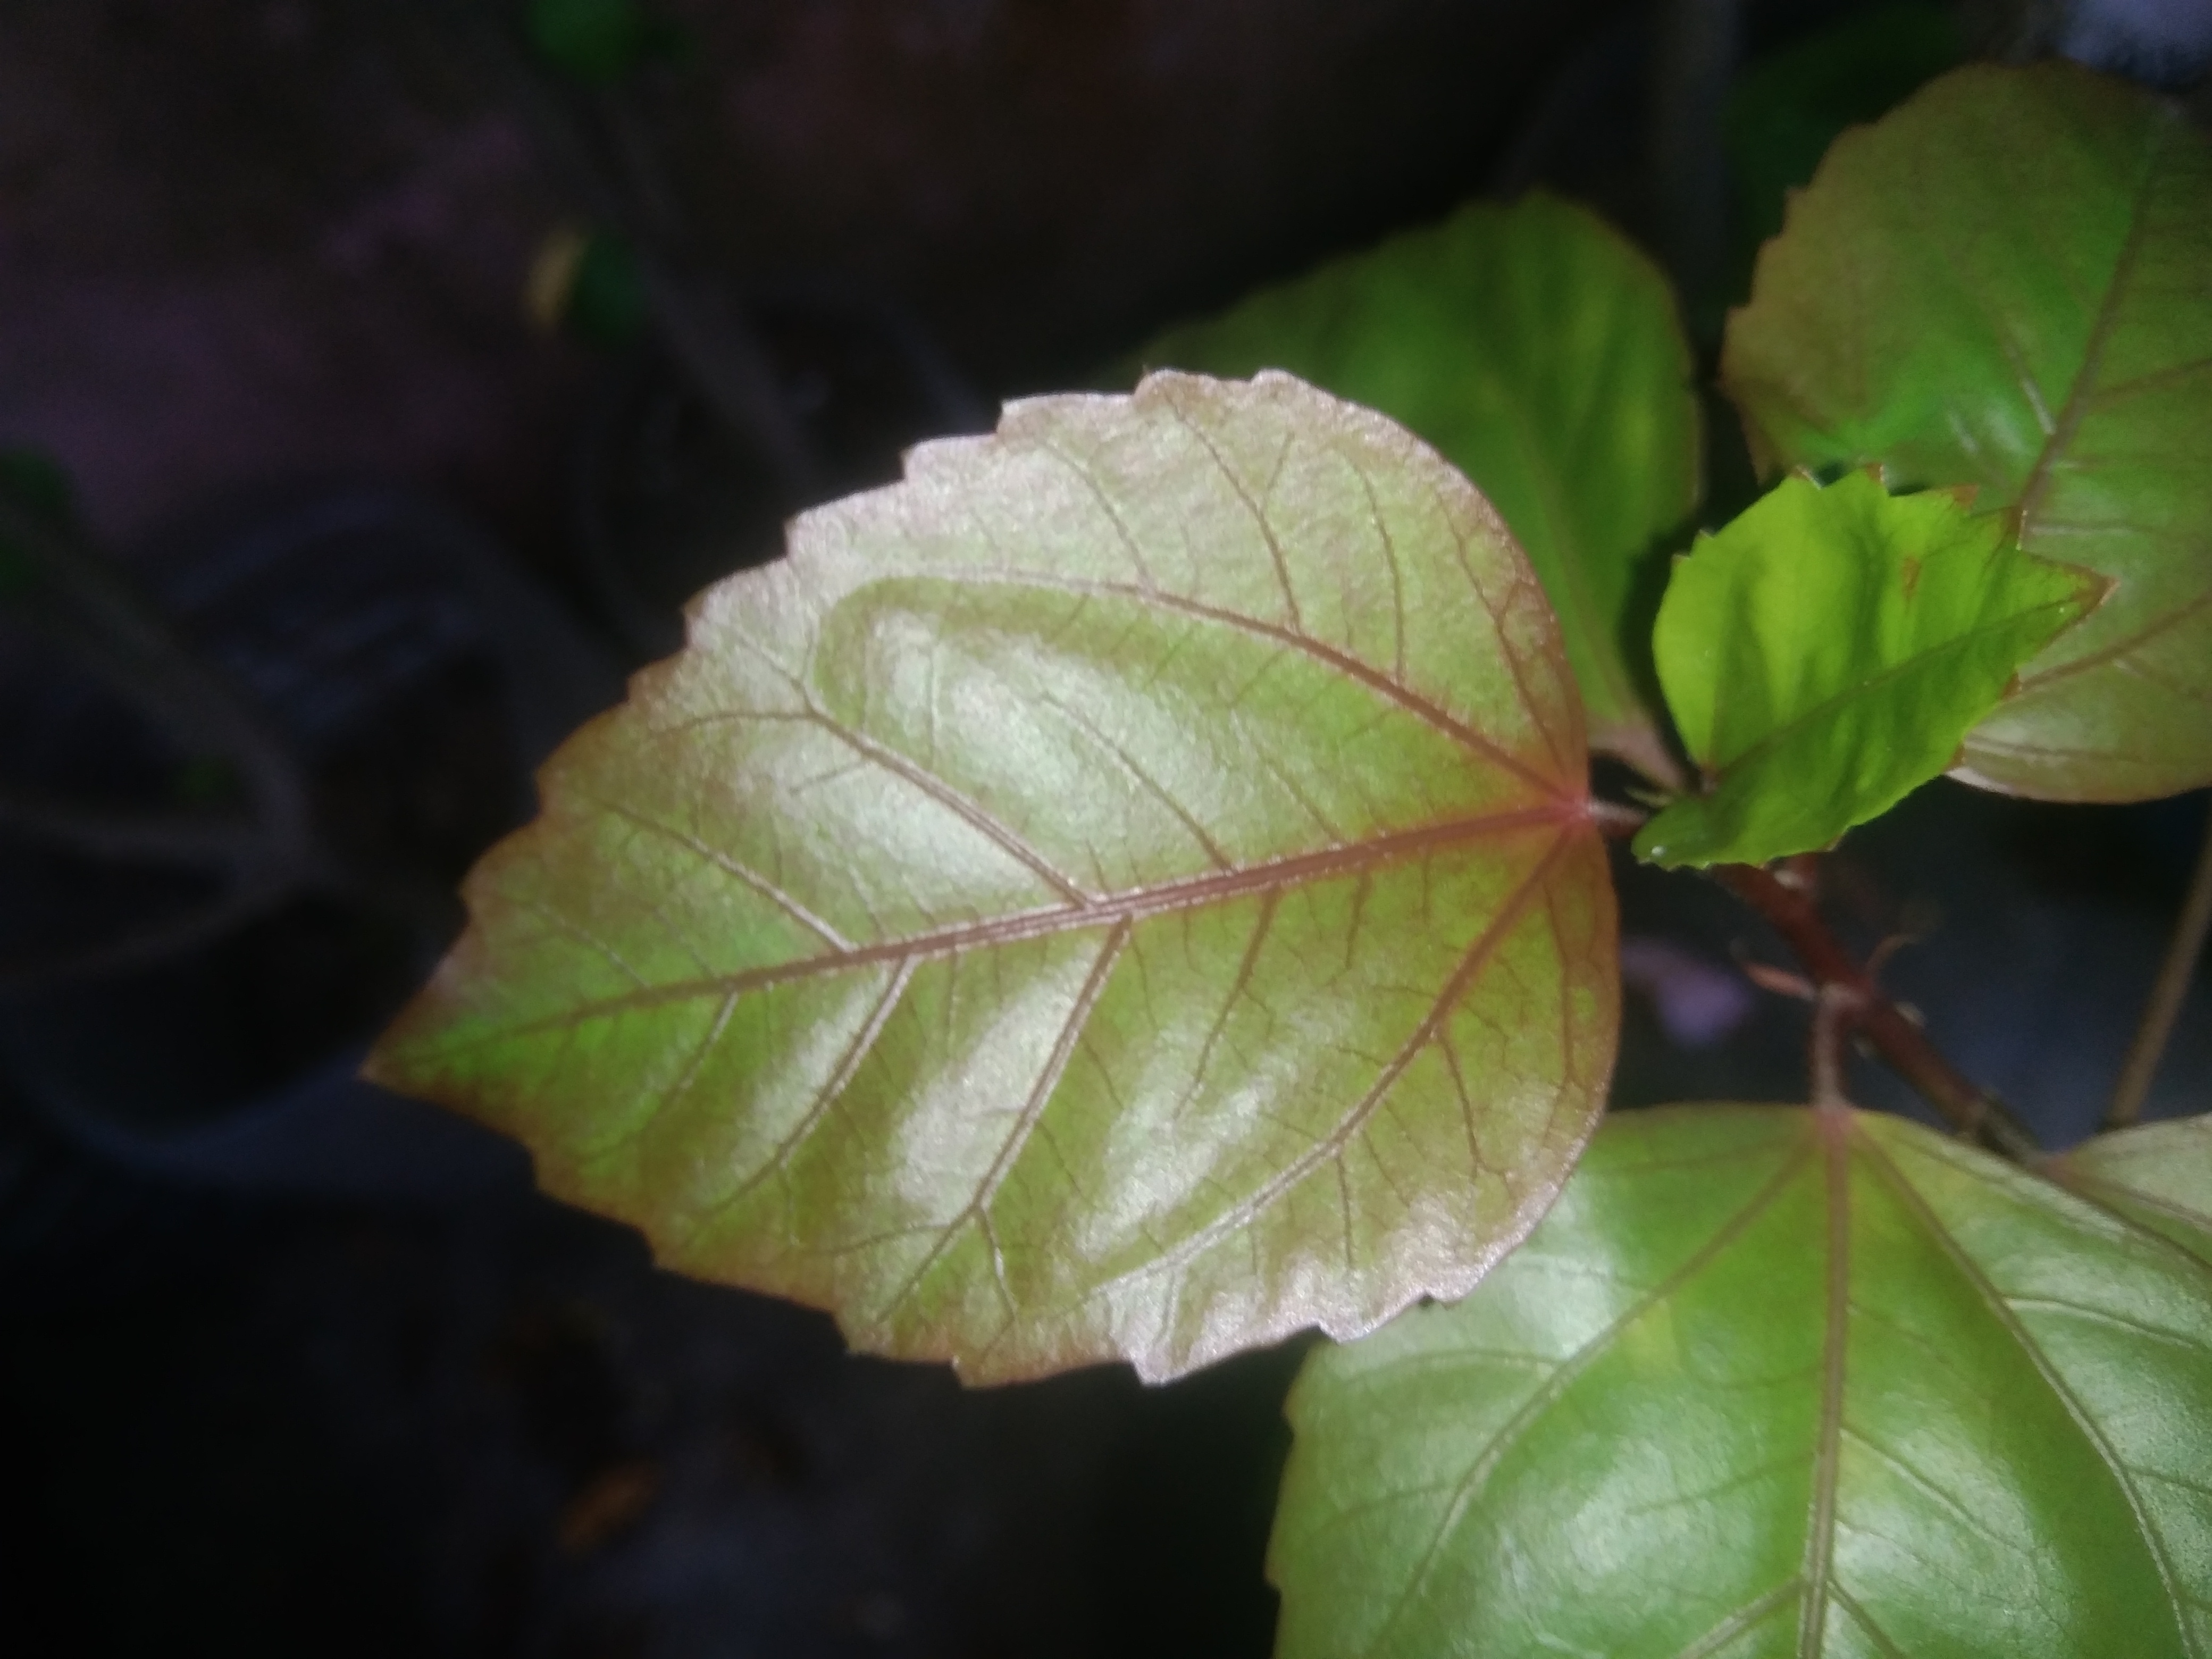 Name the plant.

hibiscus
